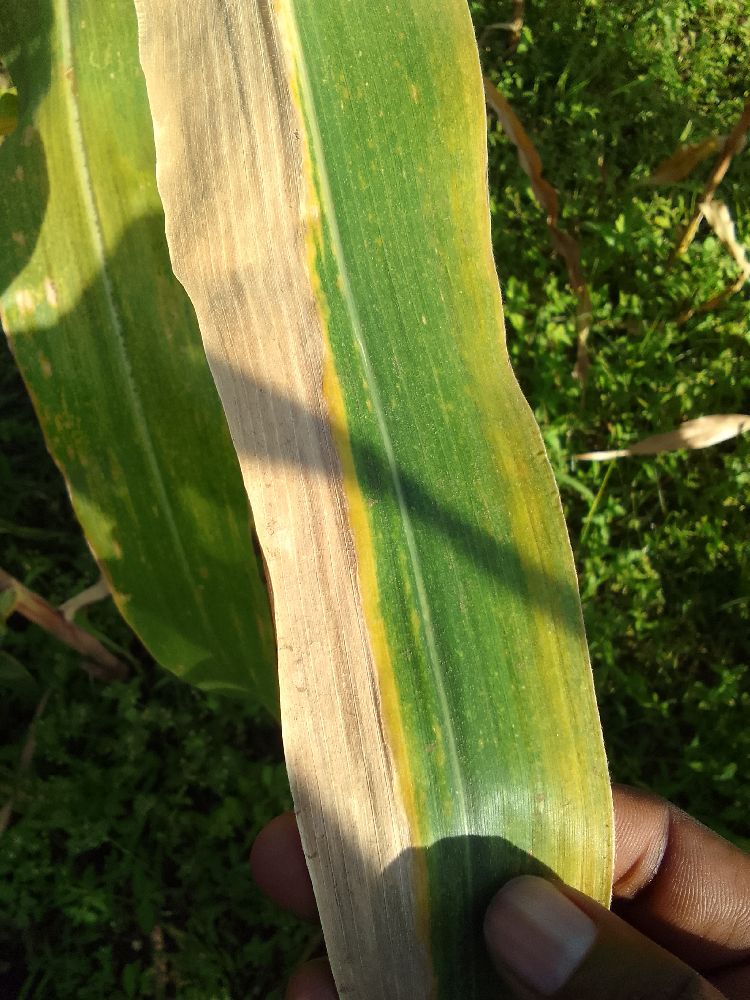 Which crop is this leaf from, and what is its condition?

maize, maize lethal necrosis
